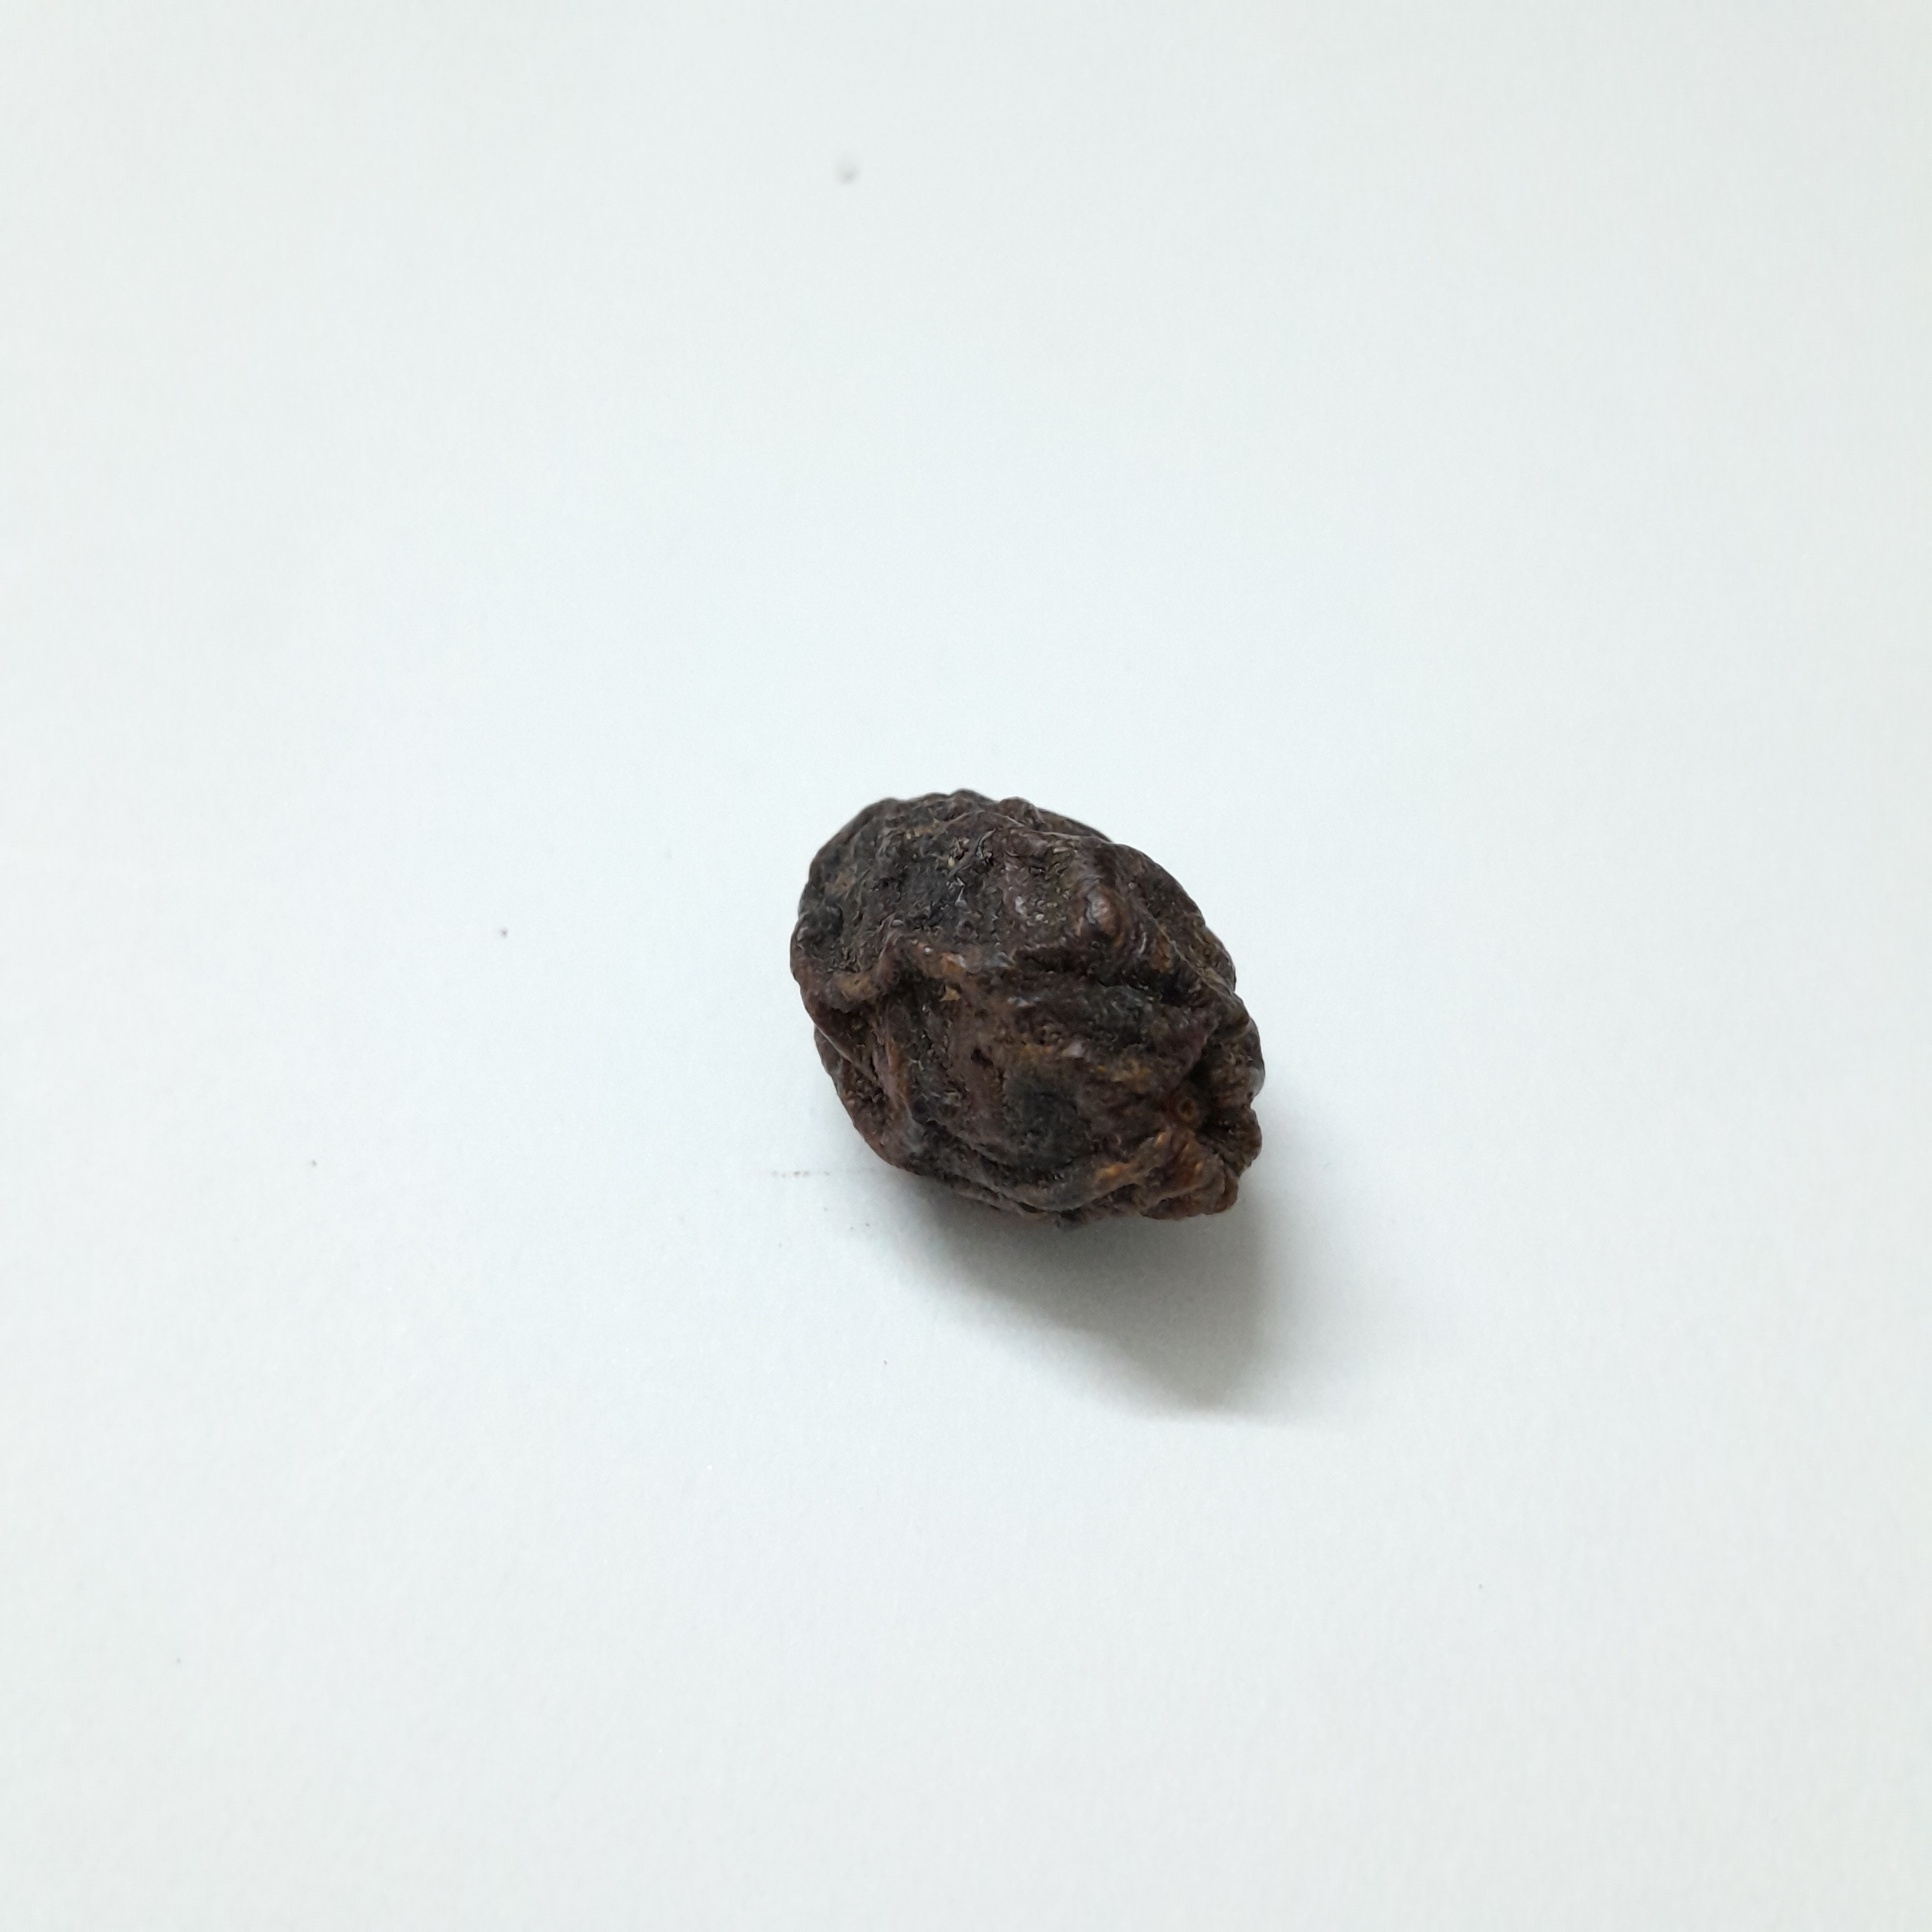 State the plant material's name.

kadukharik
